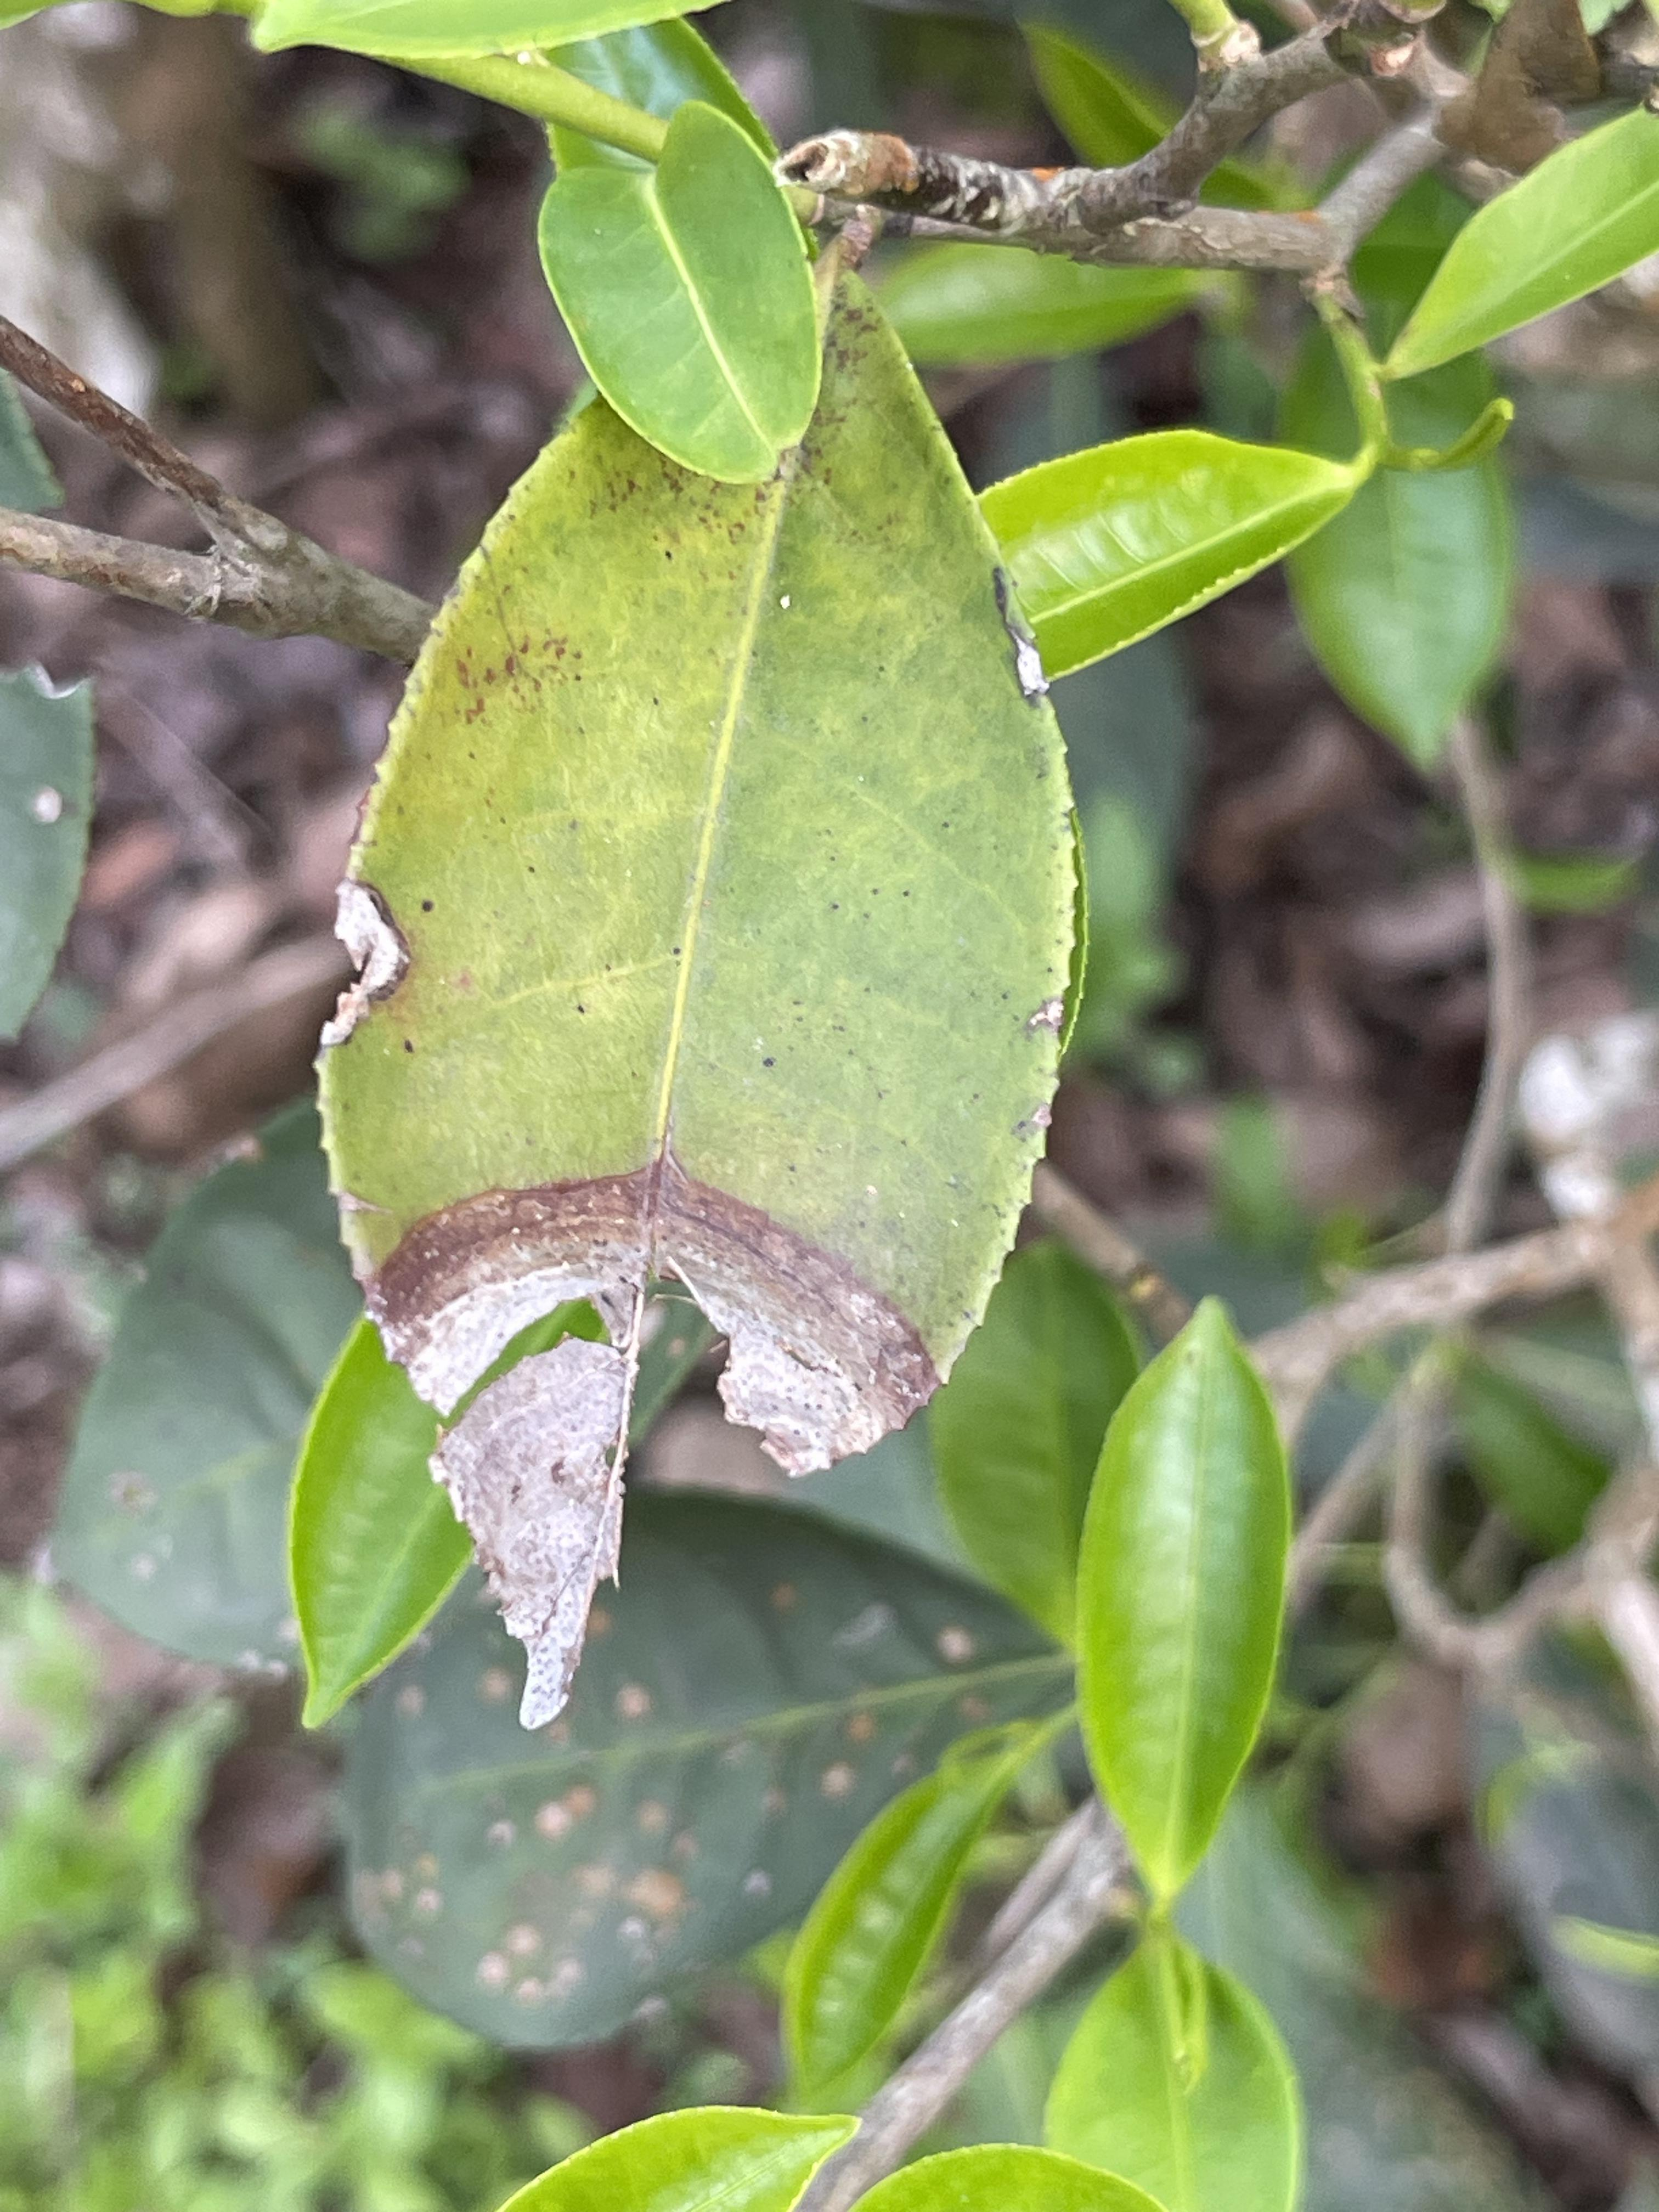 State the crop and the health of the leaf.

tea, blight
